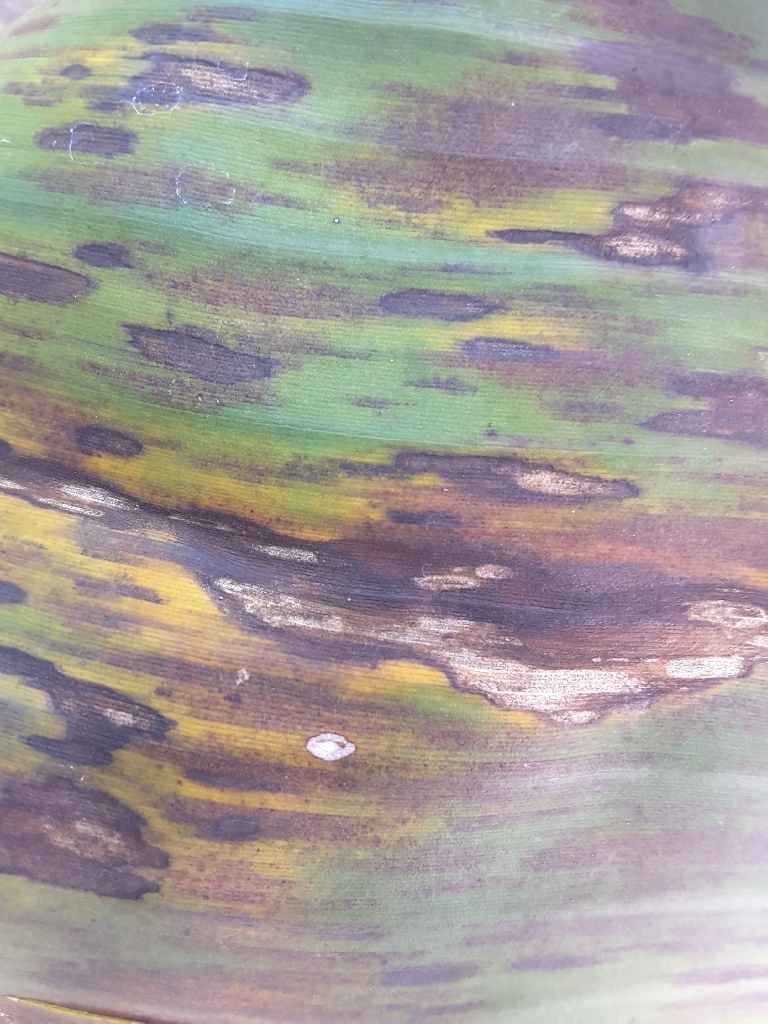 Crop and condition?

banana, black sigatoka
